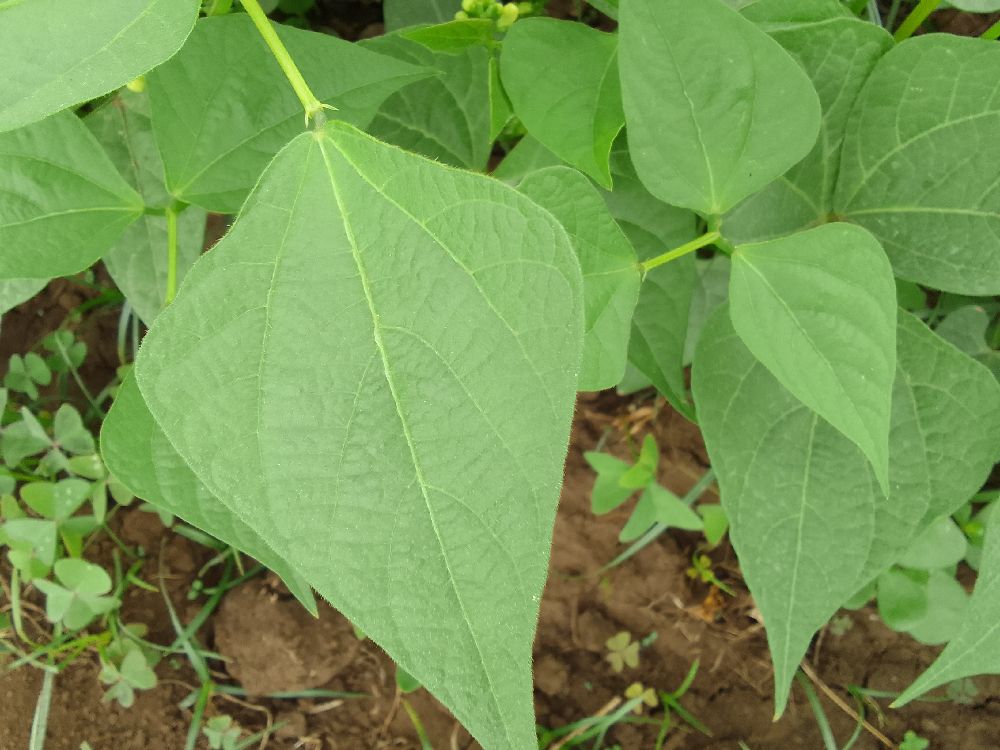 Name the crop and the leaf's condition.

common bean, healthy
